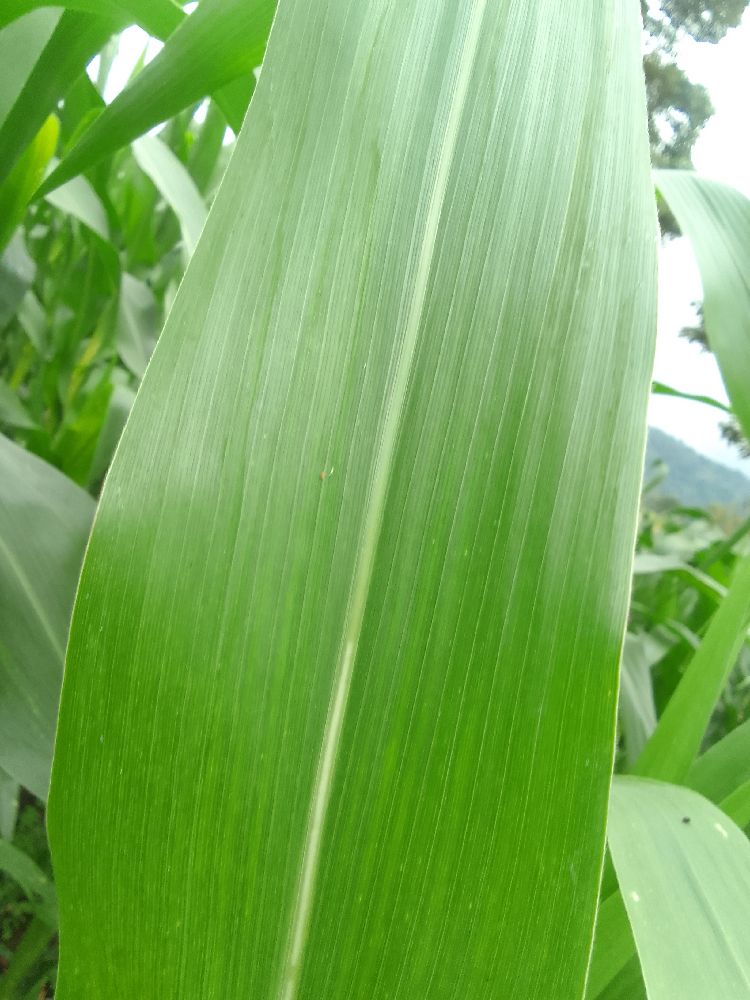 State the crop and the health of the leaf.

maize, healthy
